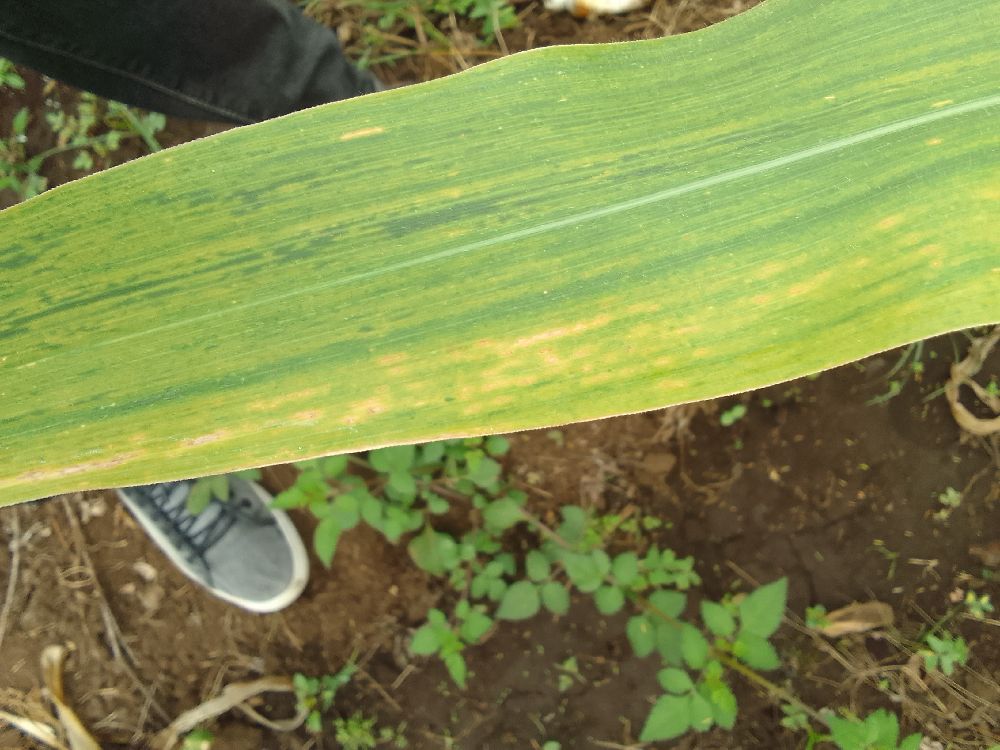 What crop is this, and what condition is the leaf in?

maize, maize lethal necrosis
